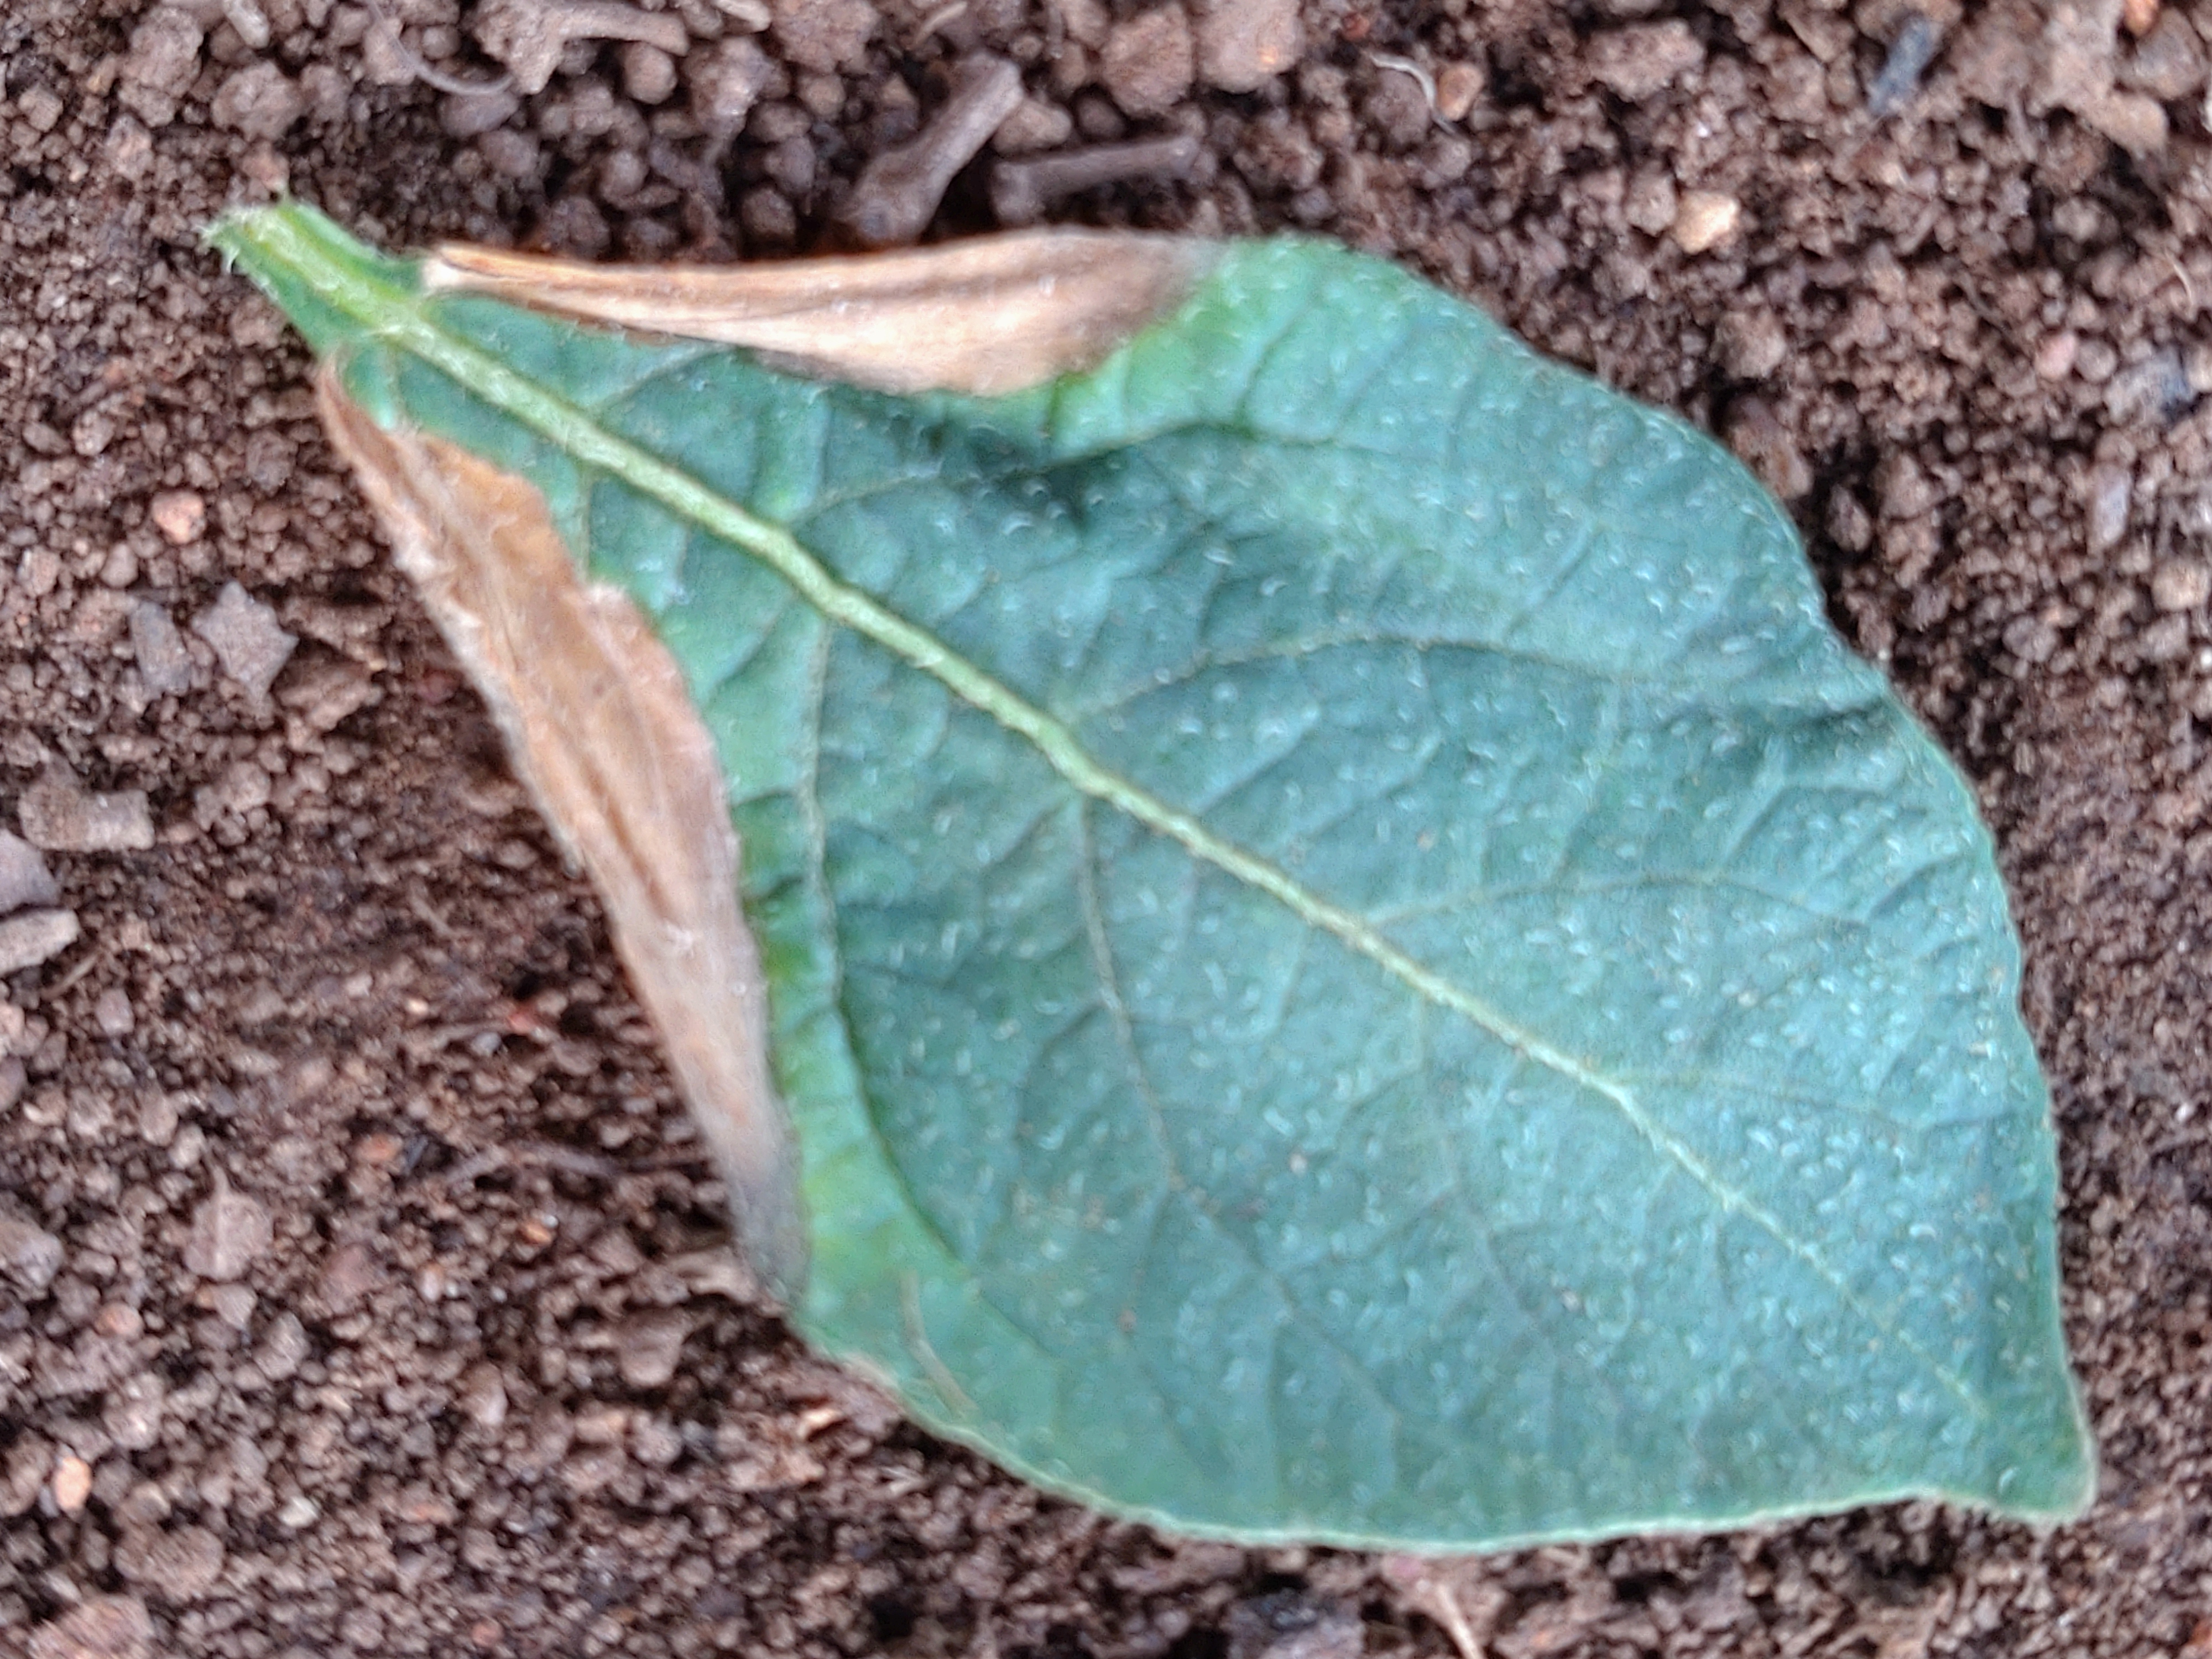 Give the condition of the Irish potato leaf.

early blight
